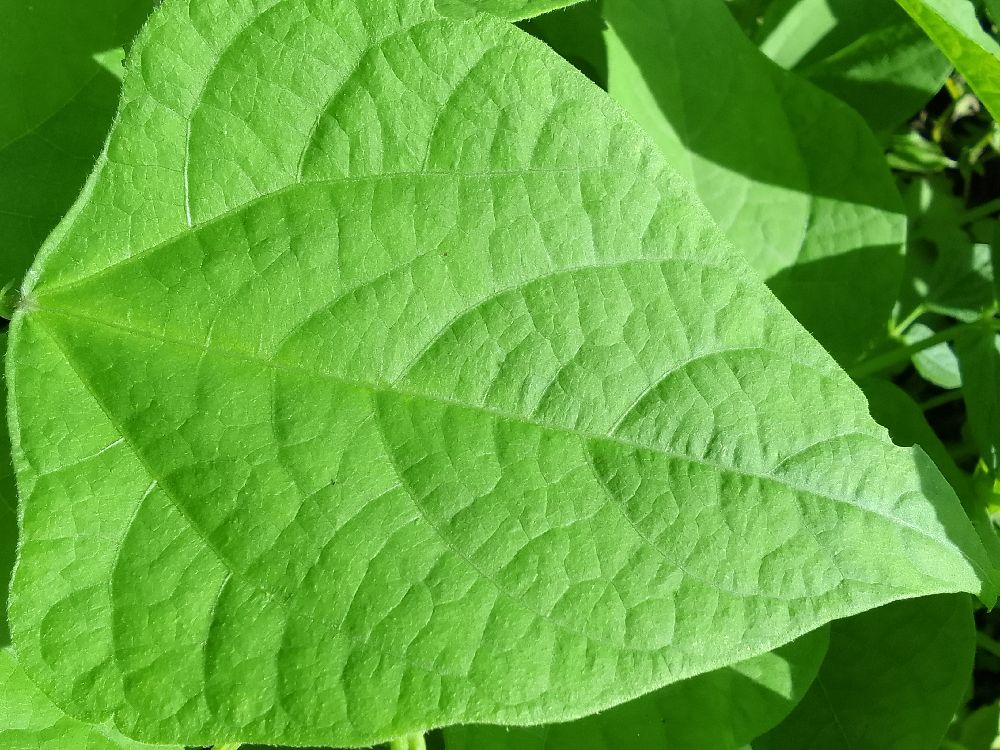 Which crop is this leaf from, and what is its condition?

common bean, healthy
